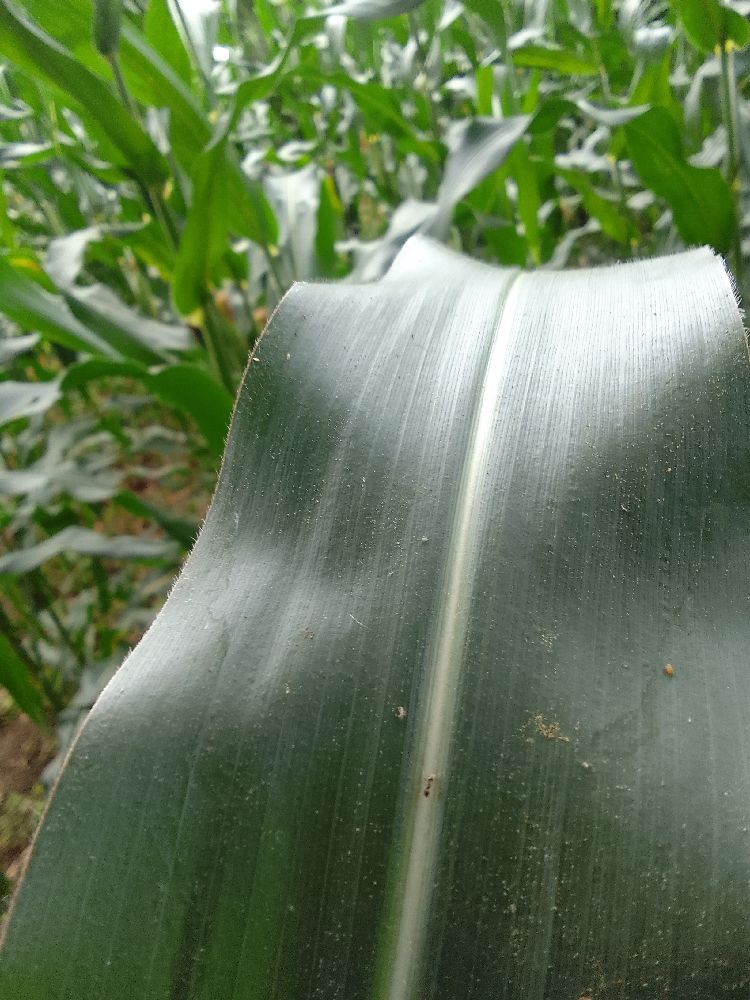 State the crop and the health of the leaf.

maize, healthy
